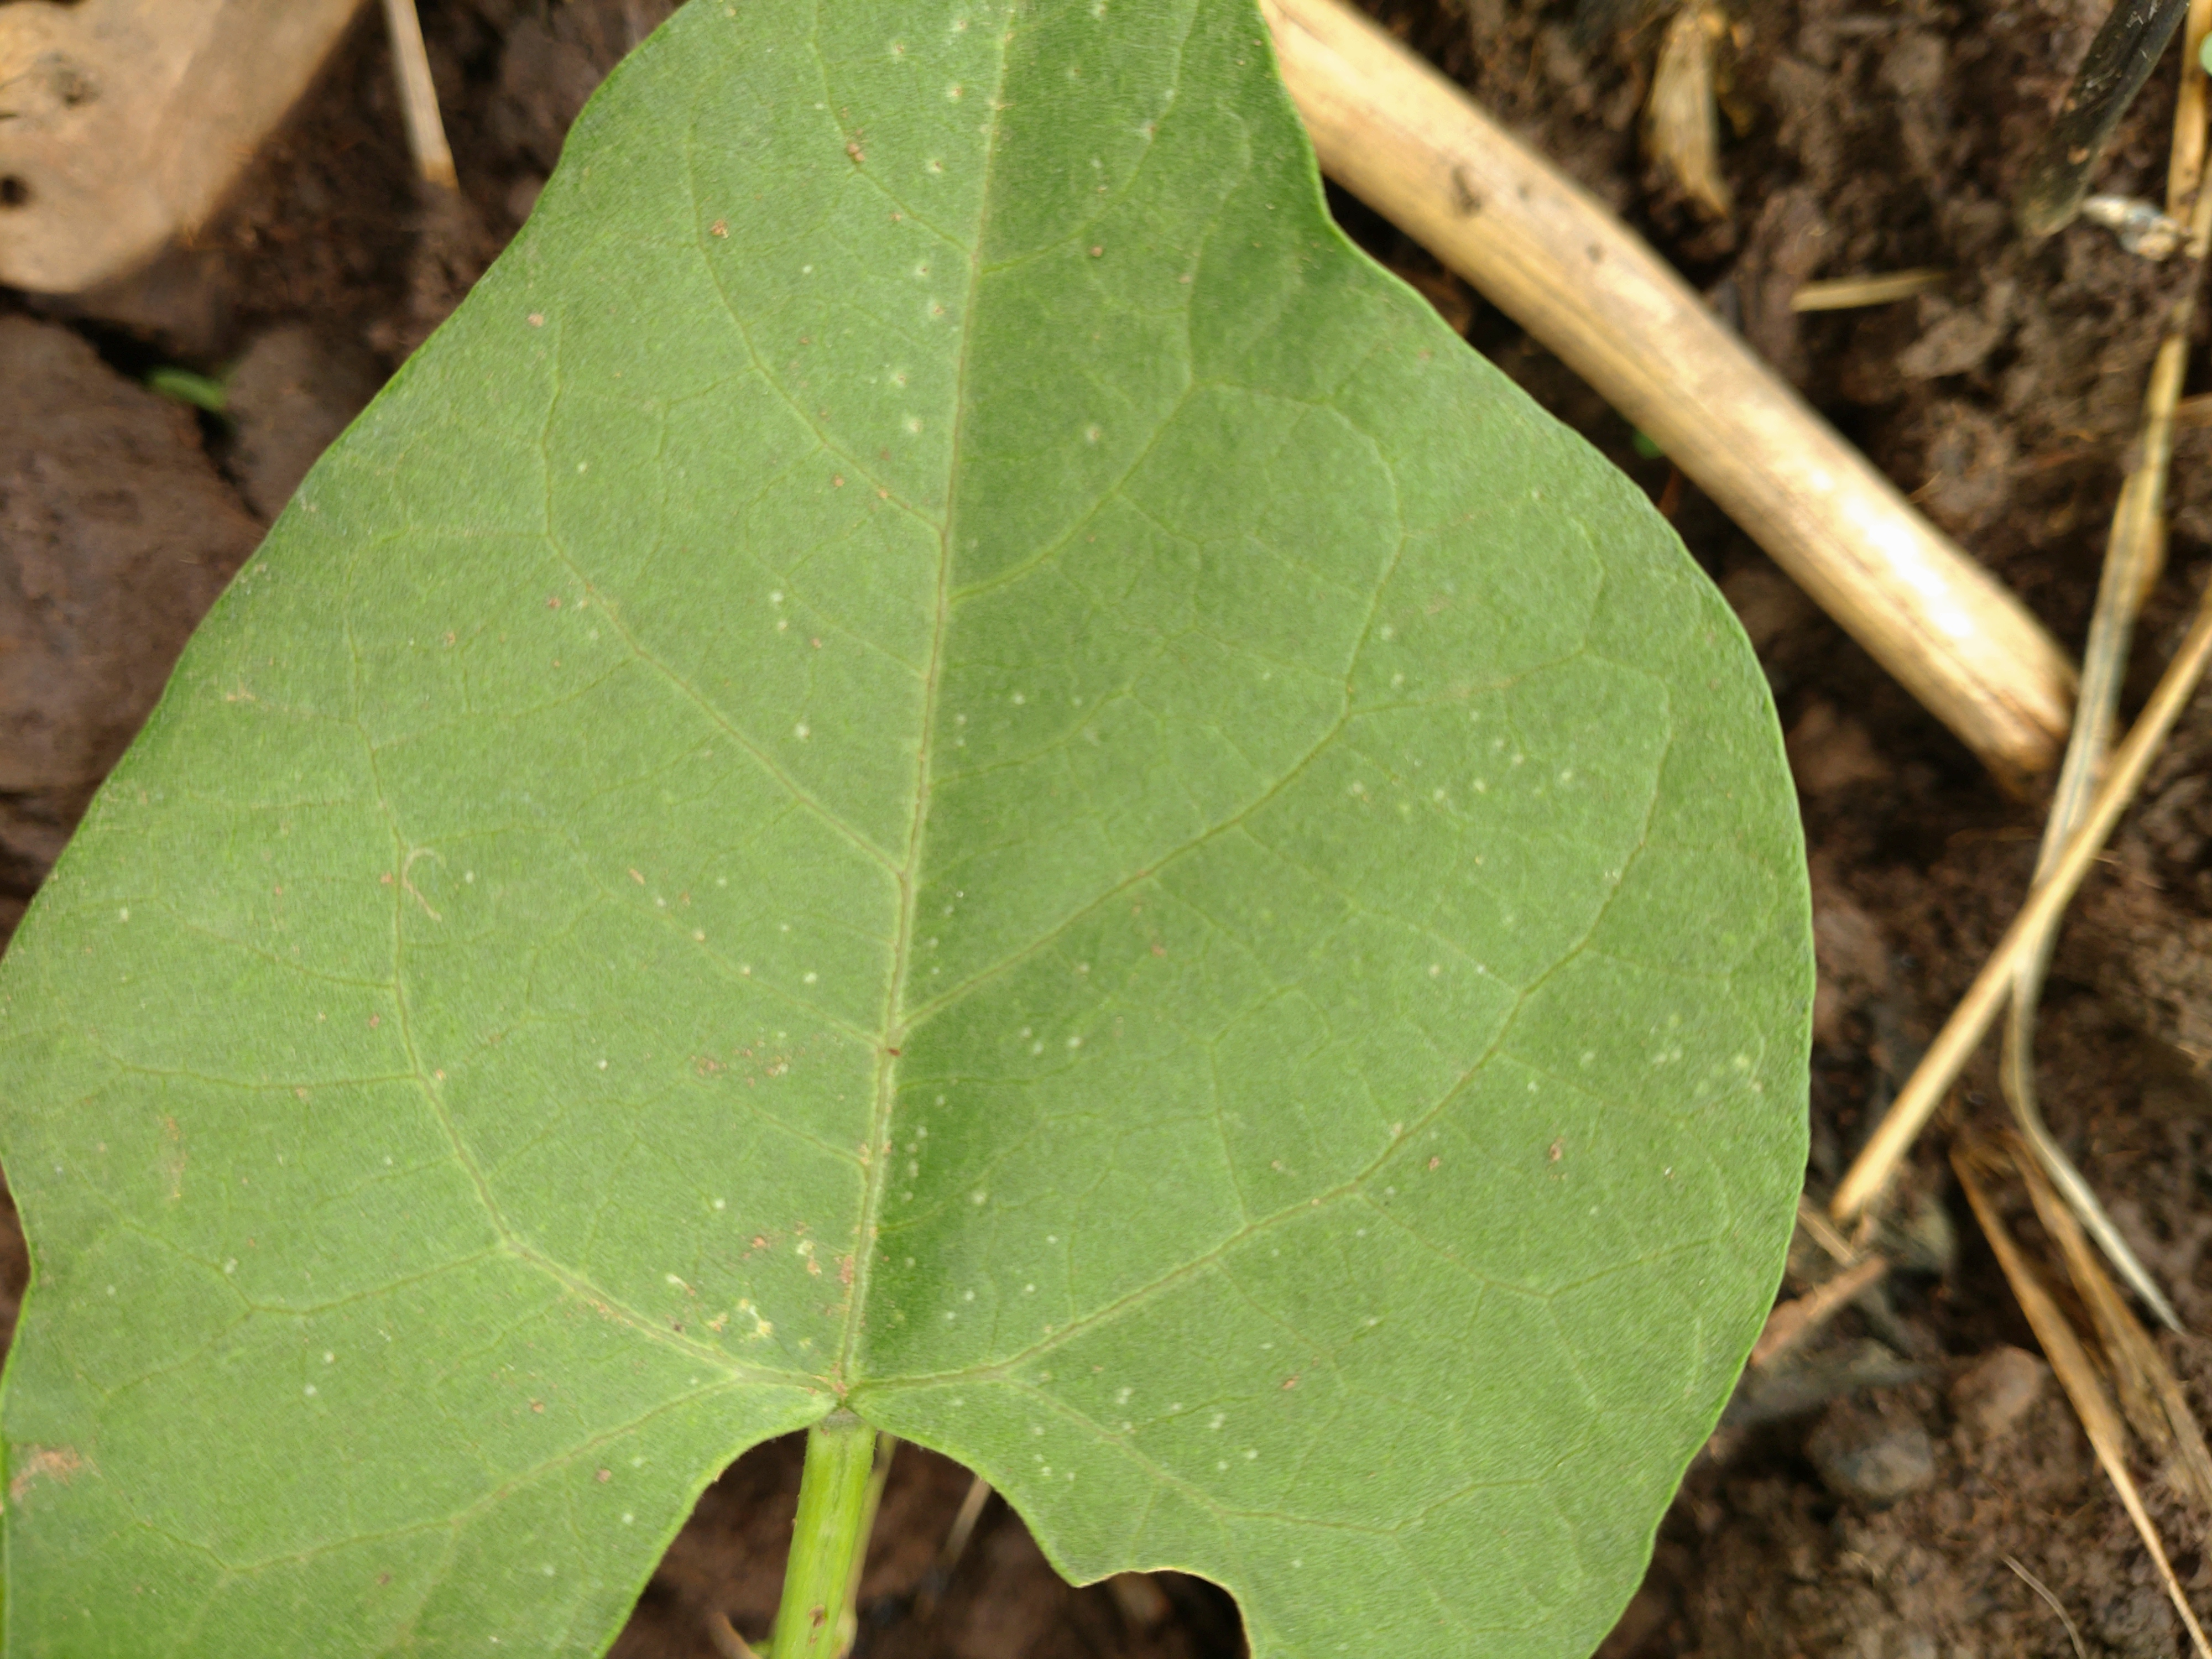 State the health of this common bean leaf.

healthy
